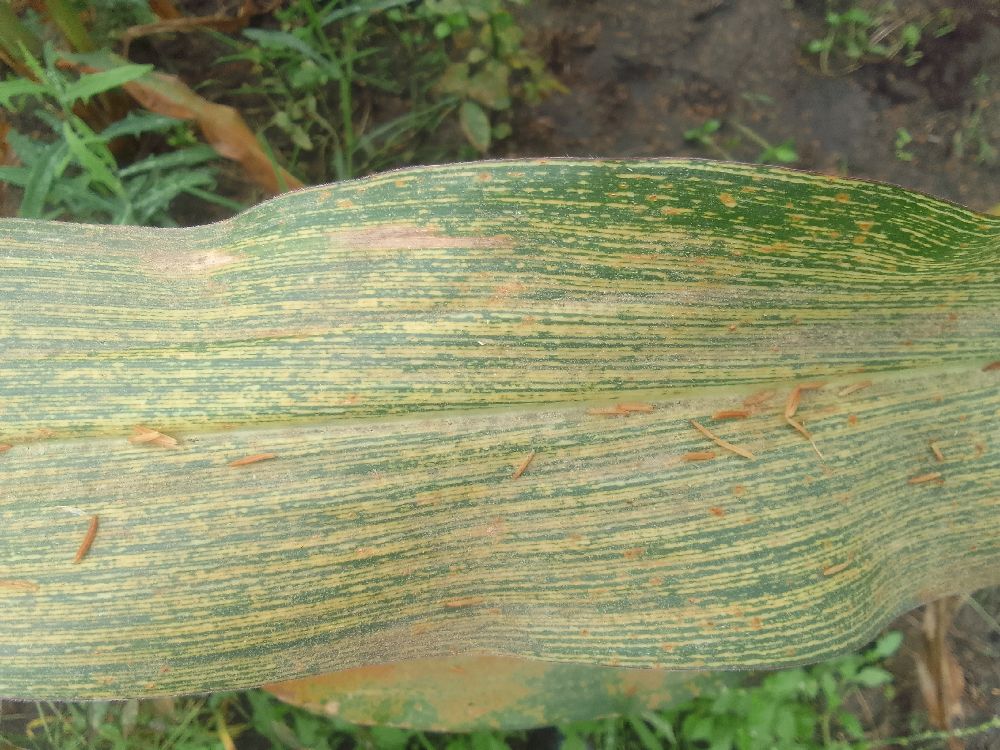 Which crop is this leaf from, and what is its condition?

maize, maize streak virus
